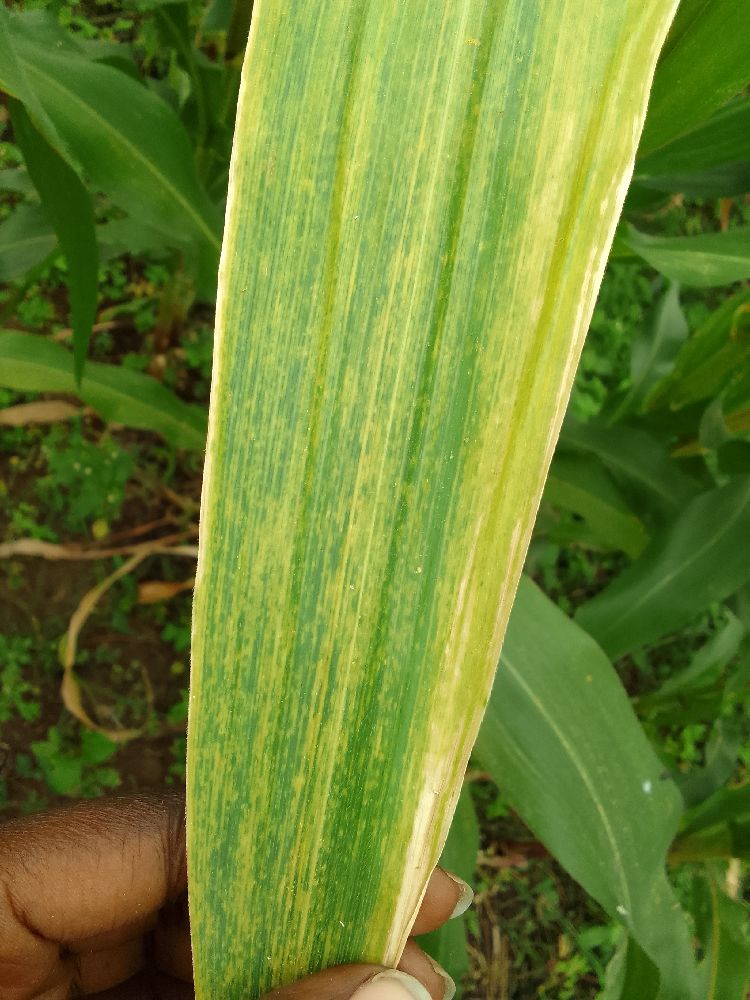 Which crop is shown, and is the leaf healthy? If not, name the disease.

maize, maize lethal necrosis
